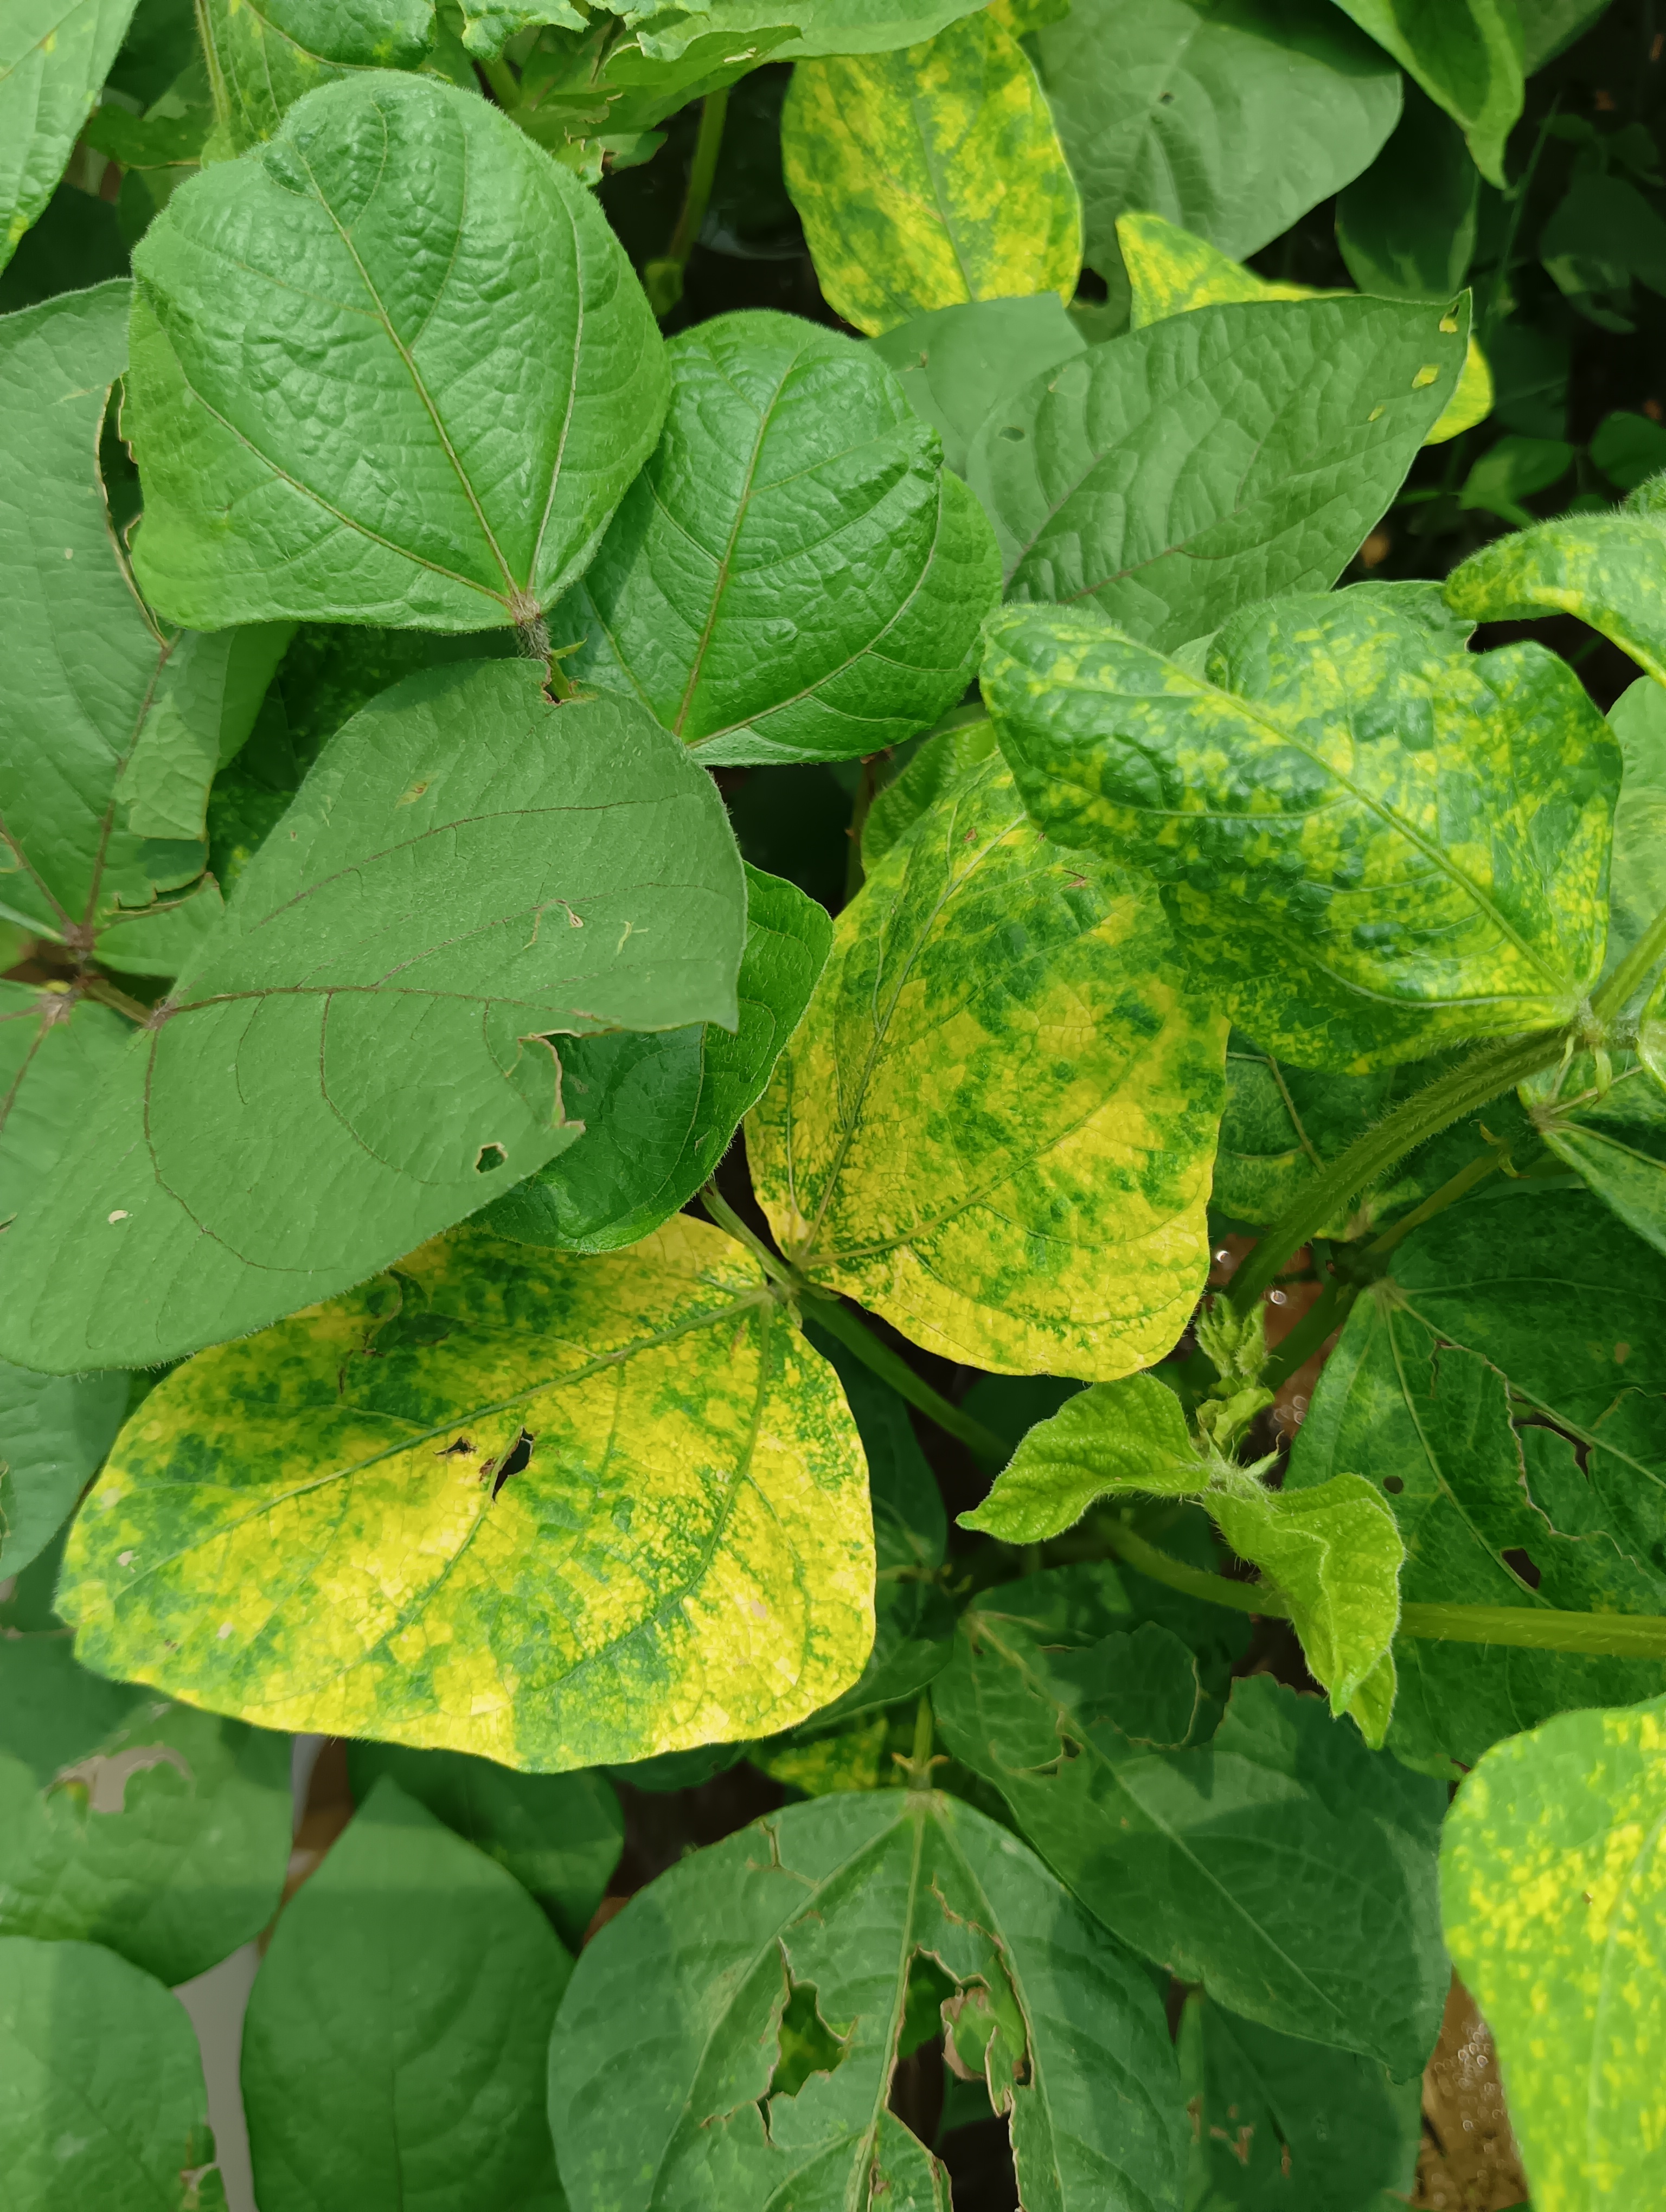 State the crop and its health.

mungbean, yellow mosaic
